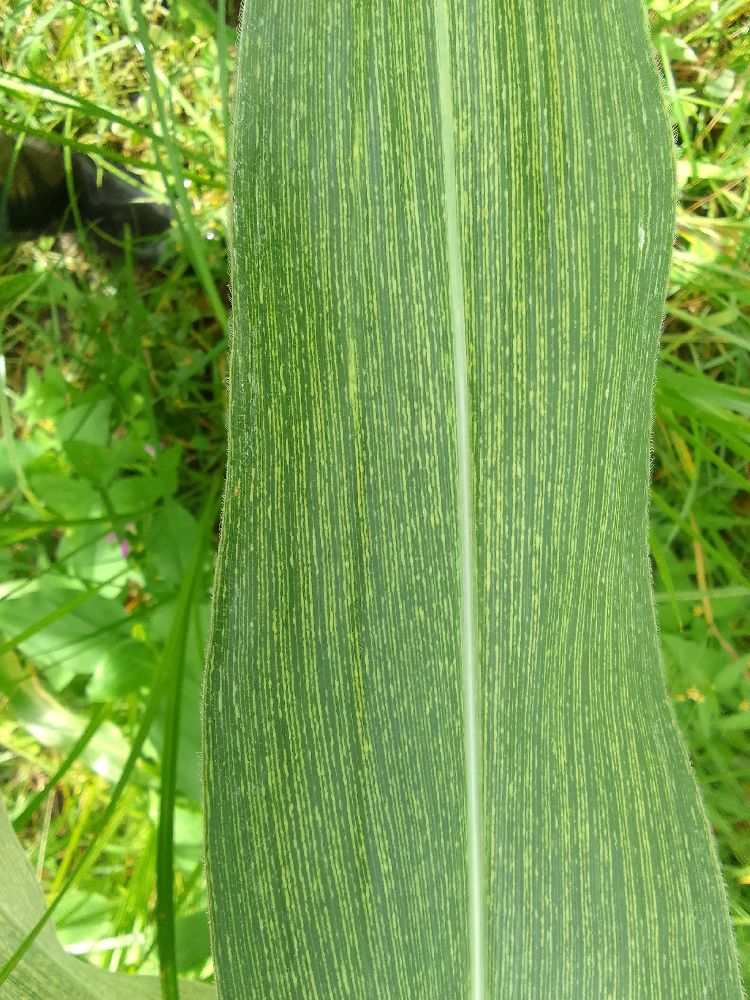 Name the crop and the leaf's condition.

maize, maize streak virus
